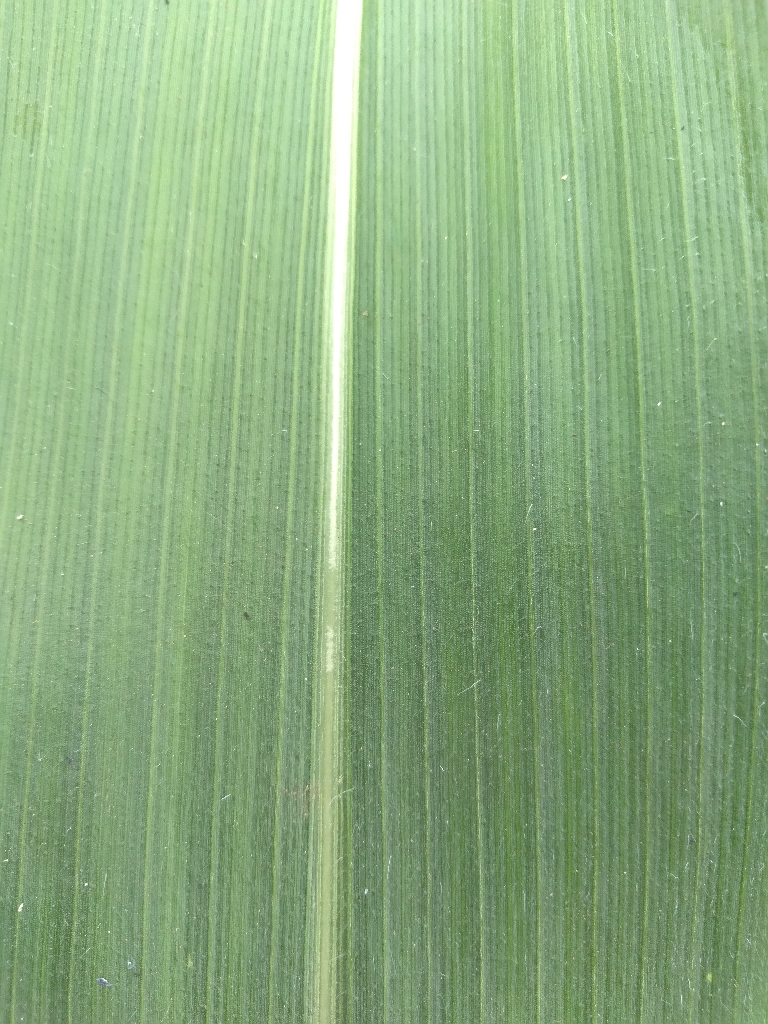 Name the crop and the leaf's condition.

maize, healthy
